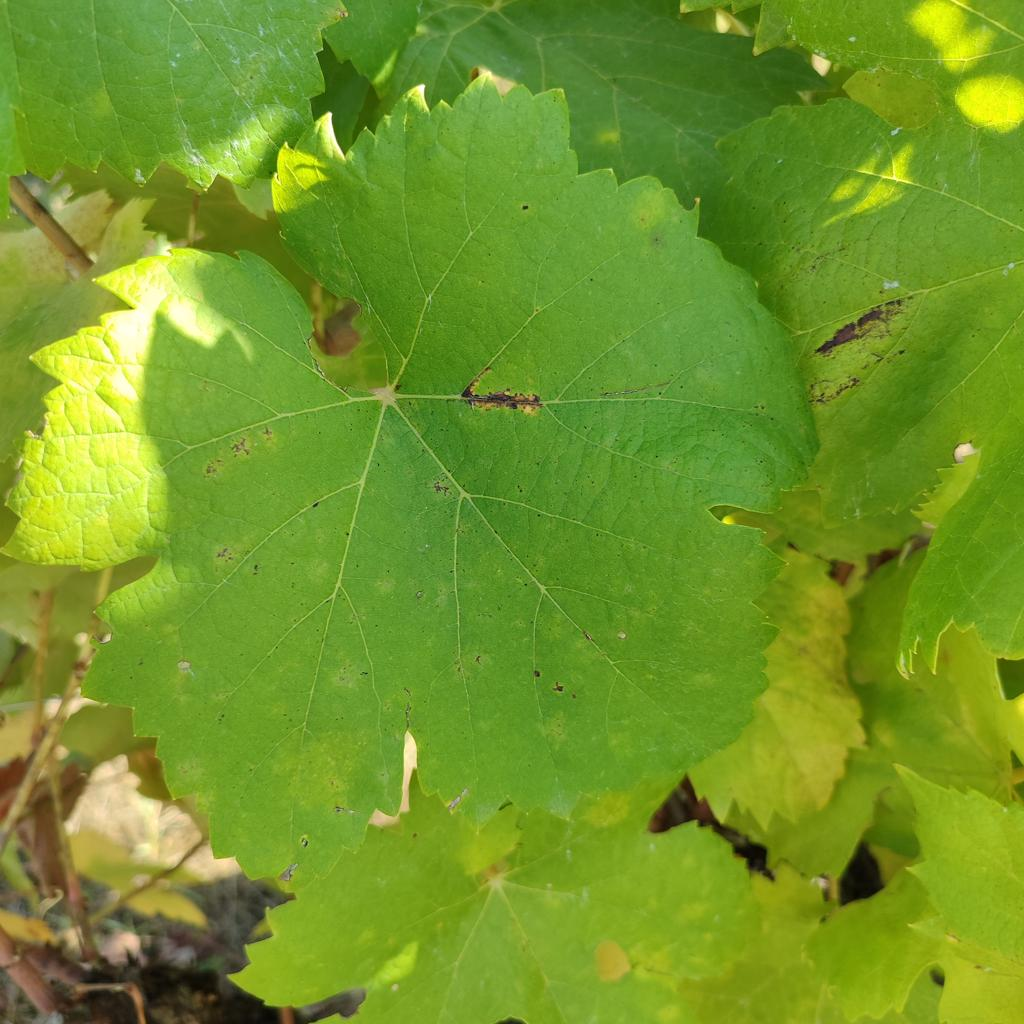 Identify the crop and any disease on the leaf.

grapevine, powdery mildew
